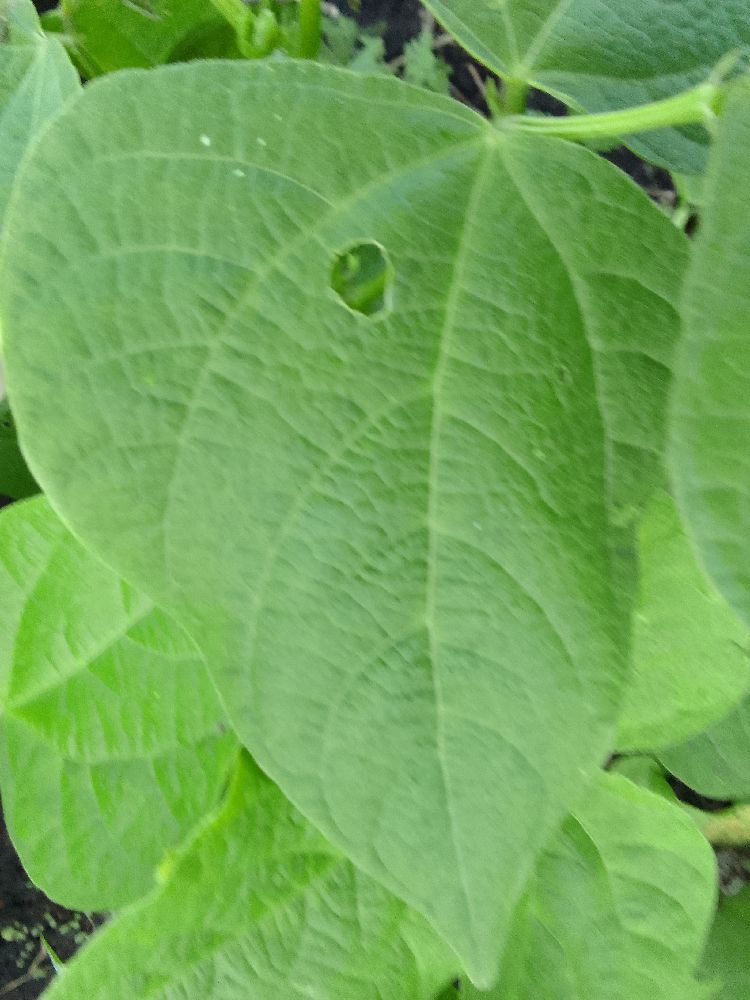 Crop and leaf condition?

common bean, healthy
